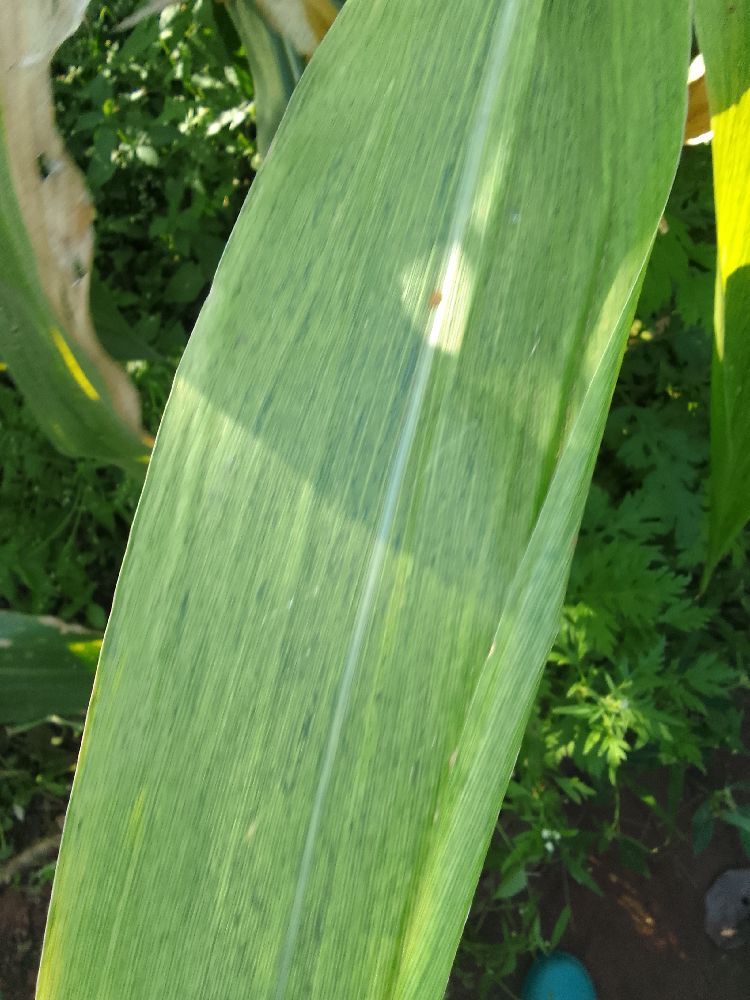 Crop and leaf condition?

maize, maize lethal necrosis
